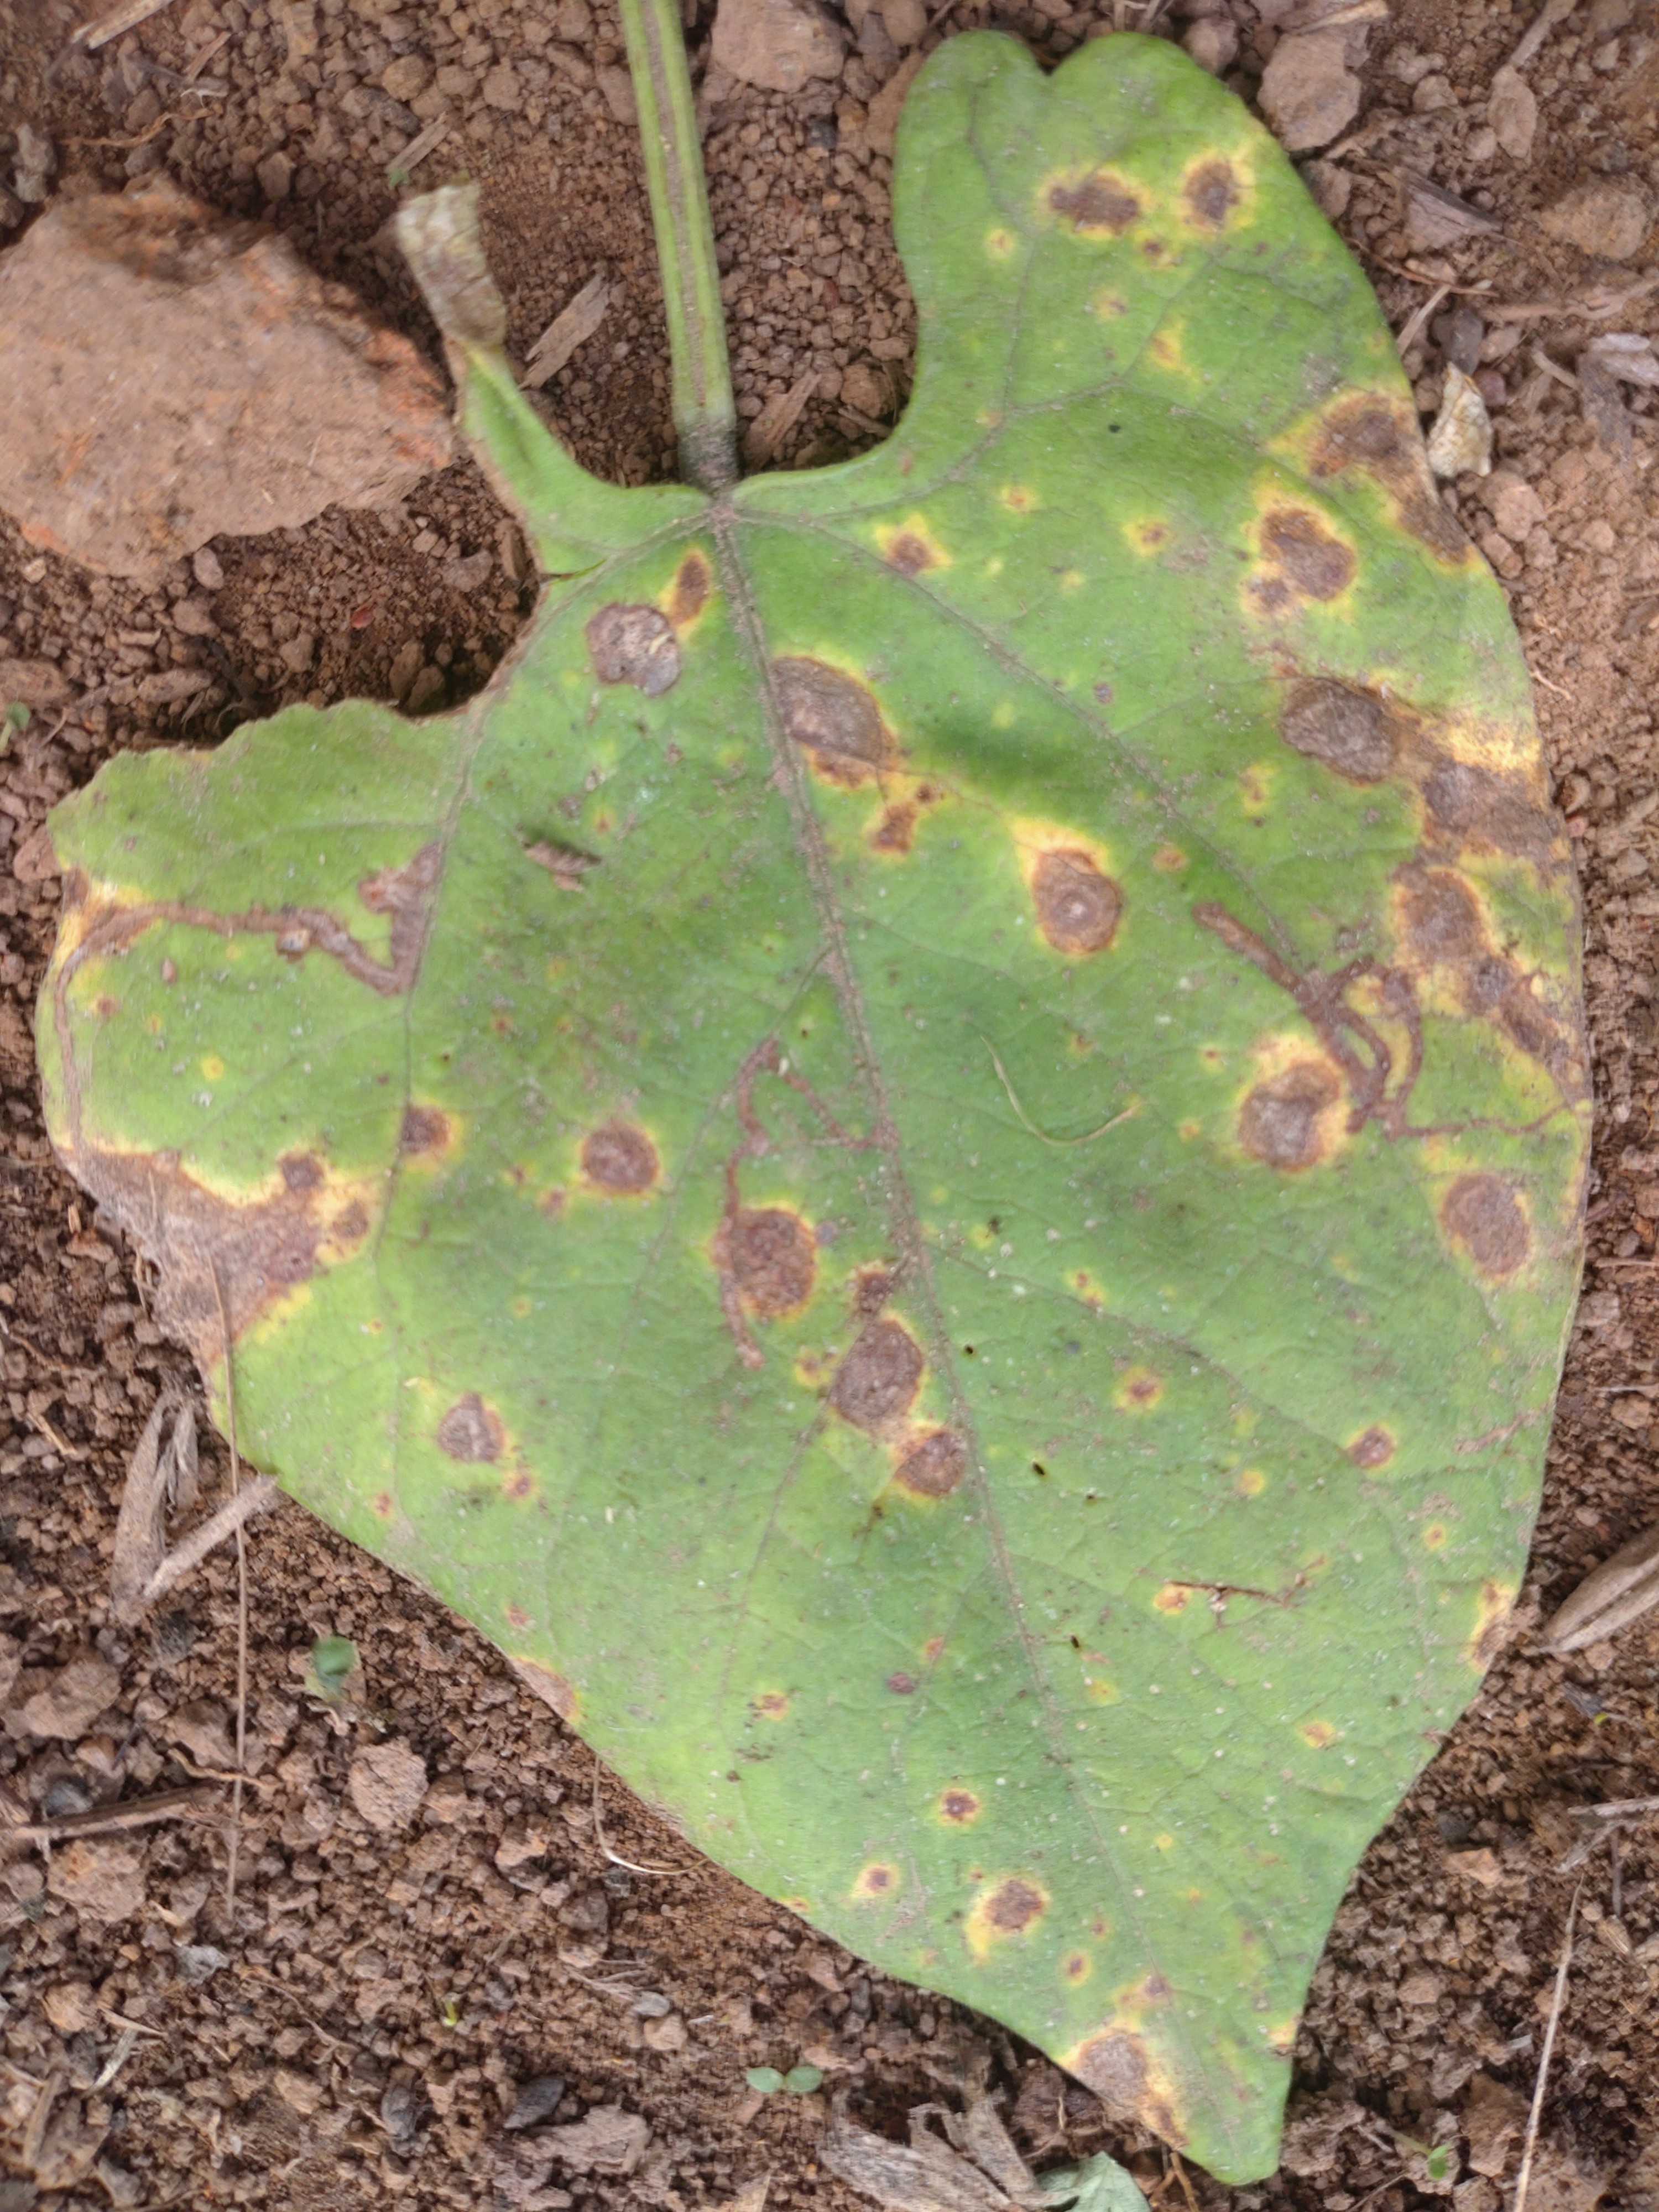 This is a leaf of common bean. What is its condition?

rust
